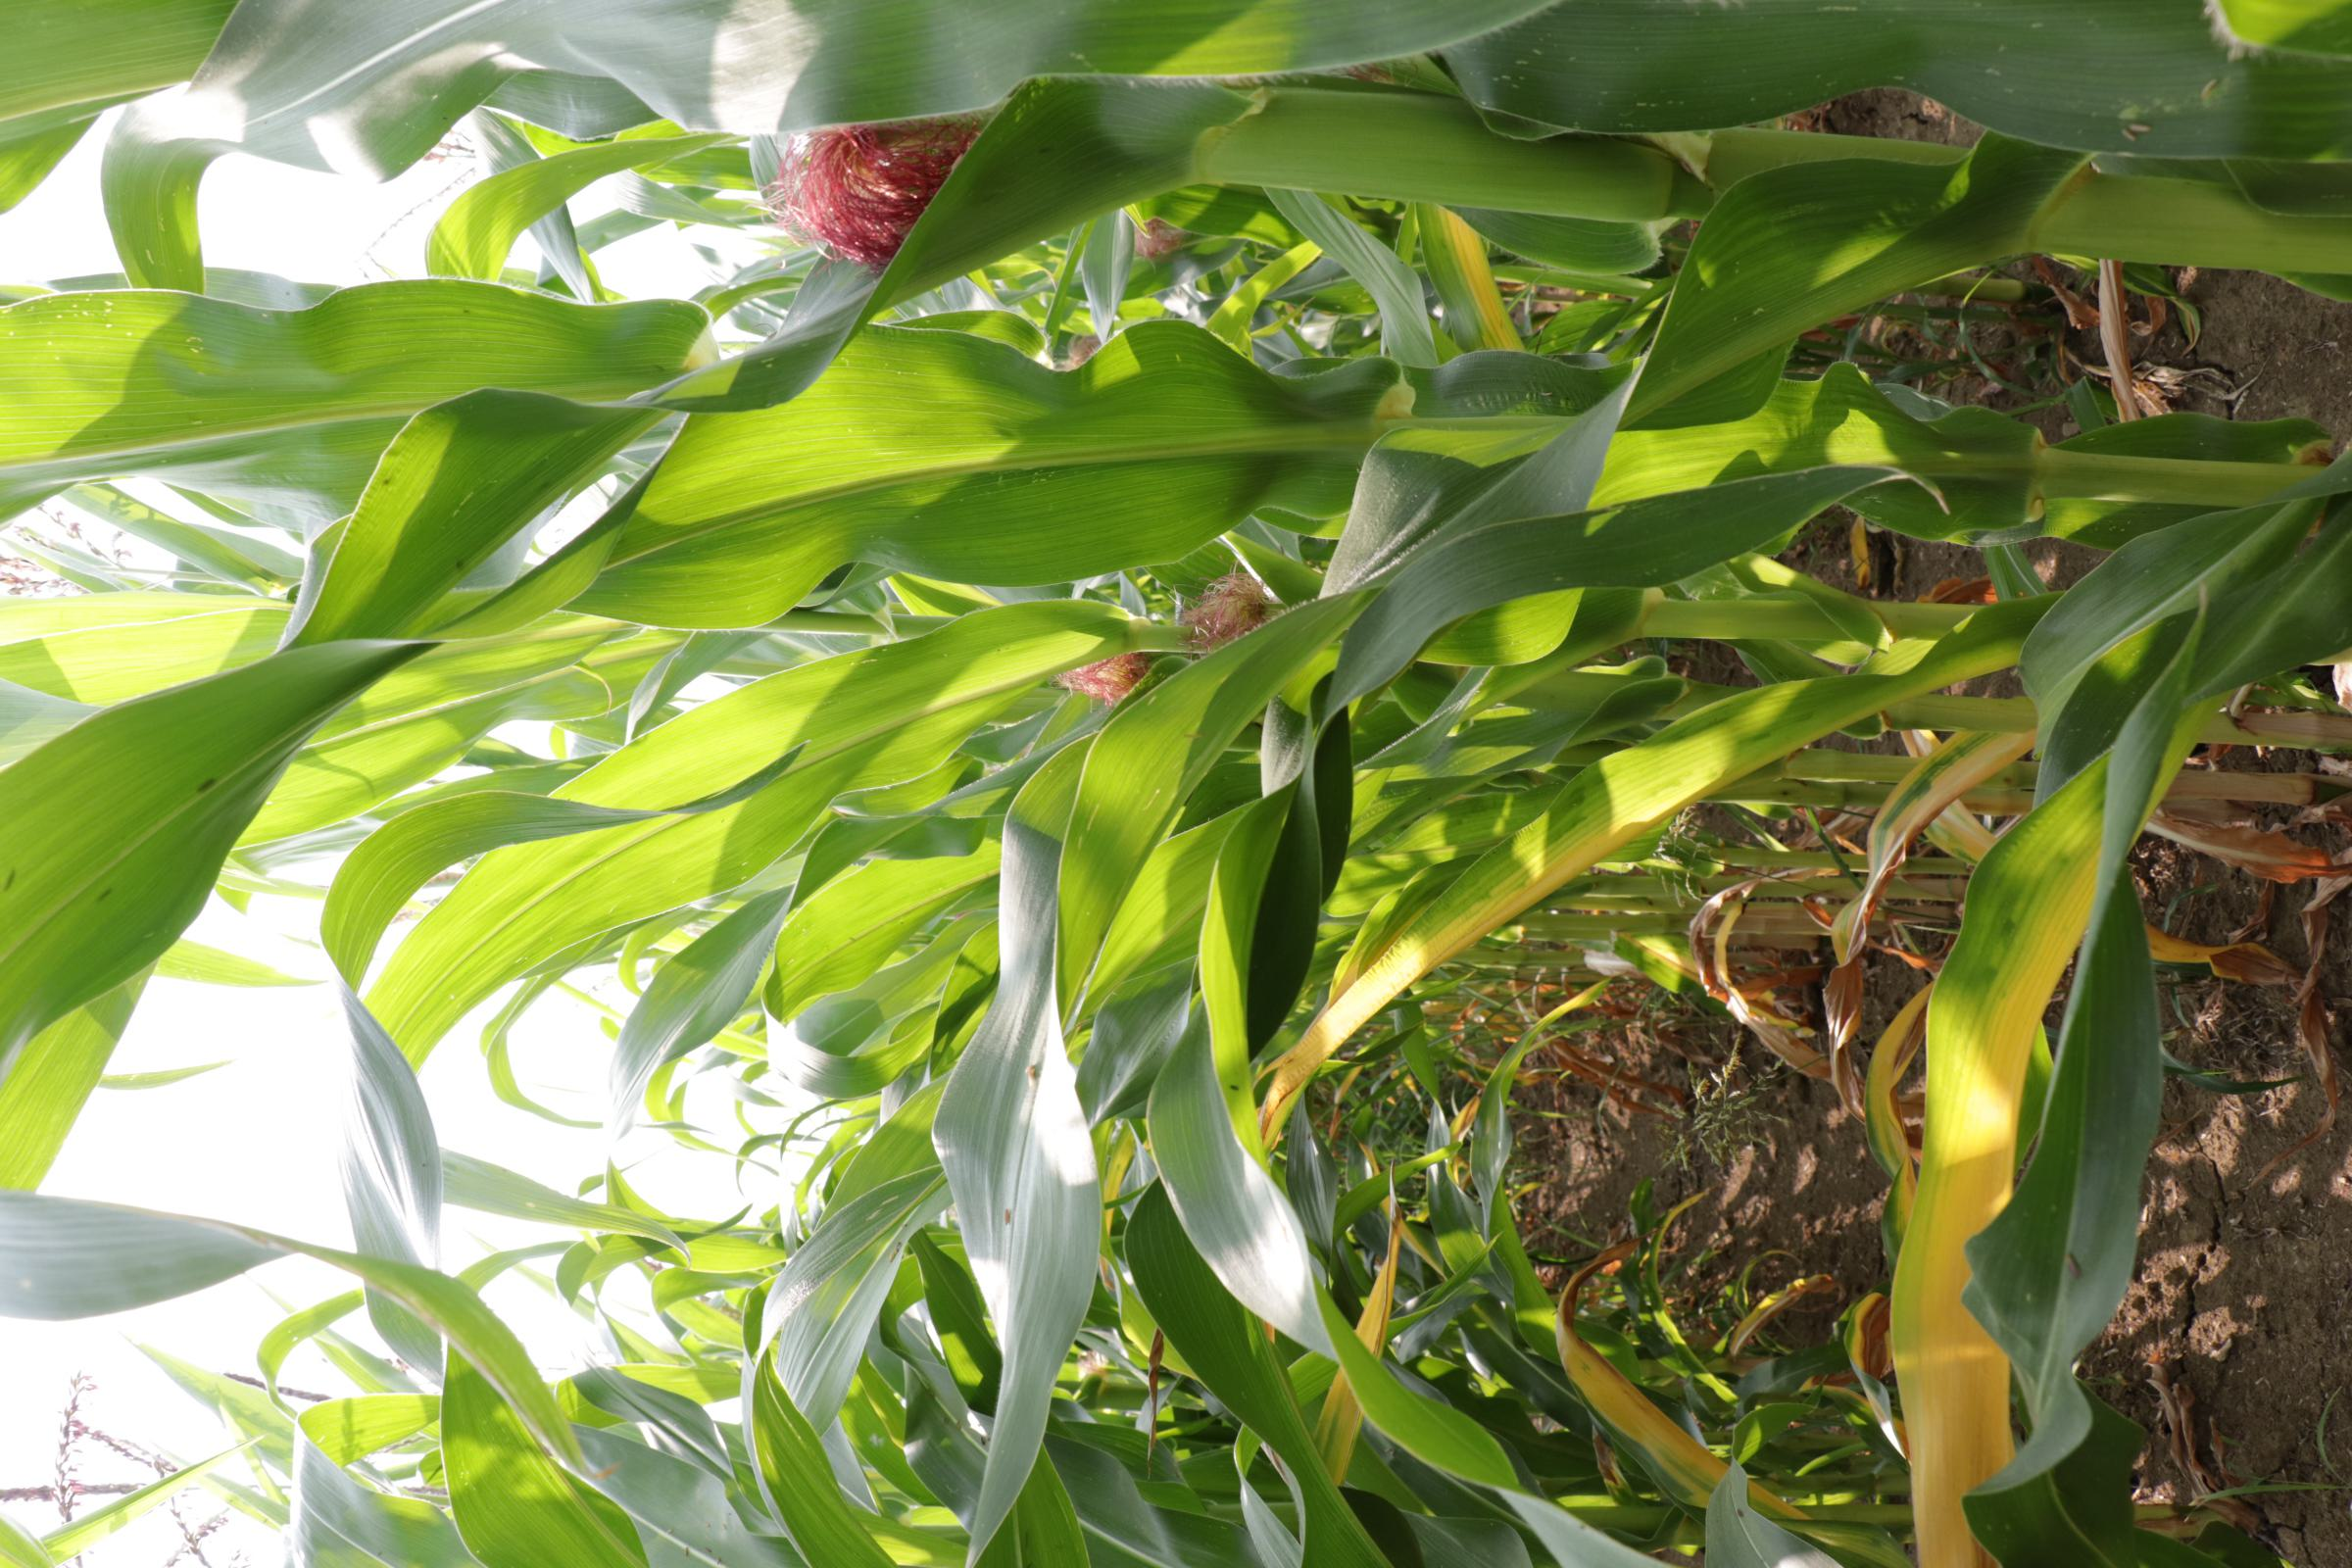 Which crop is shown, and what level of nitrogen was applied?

maize, full nitrogen fertilisation
